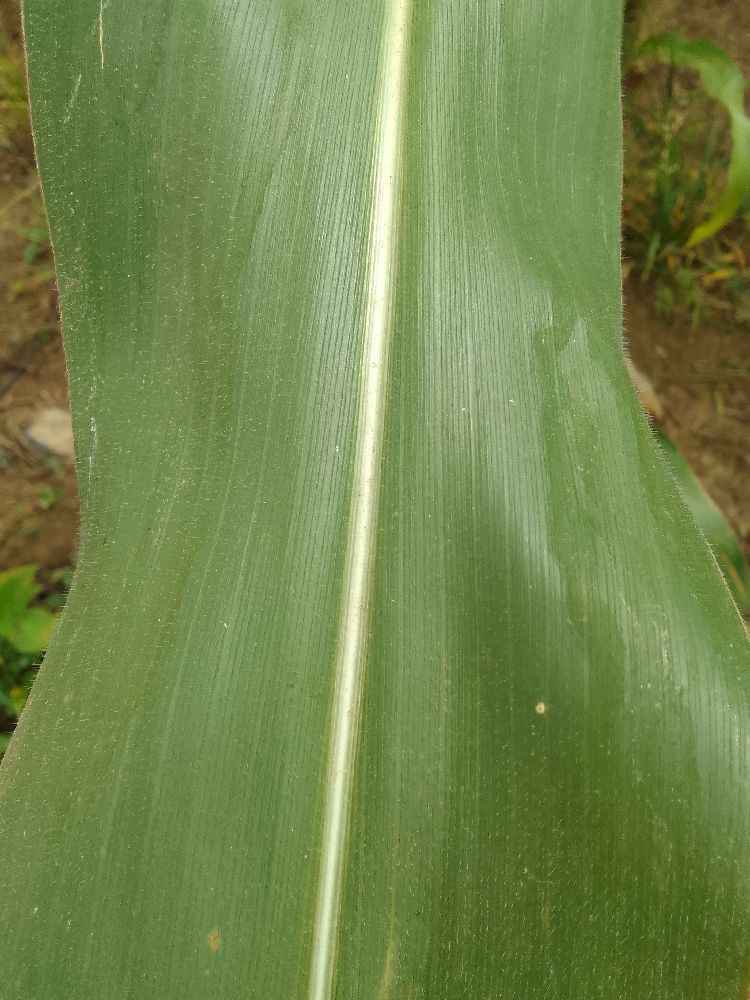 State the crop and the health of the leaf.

maize, healthy
